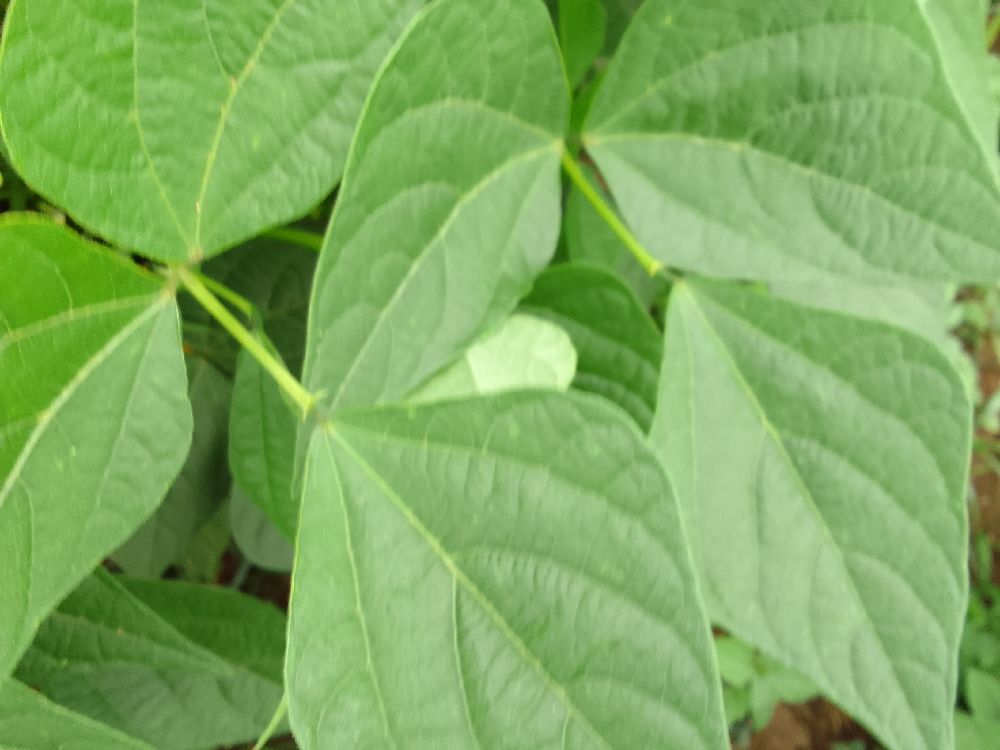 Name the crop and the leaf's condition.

common bean, healthy
